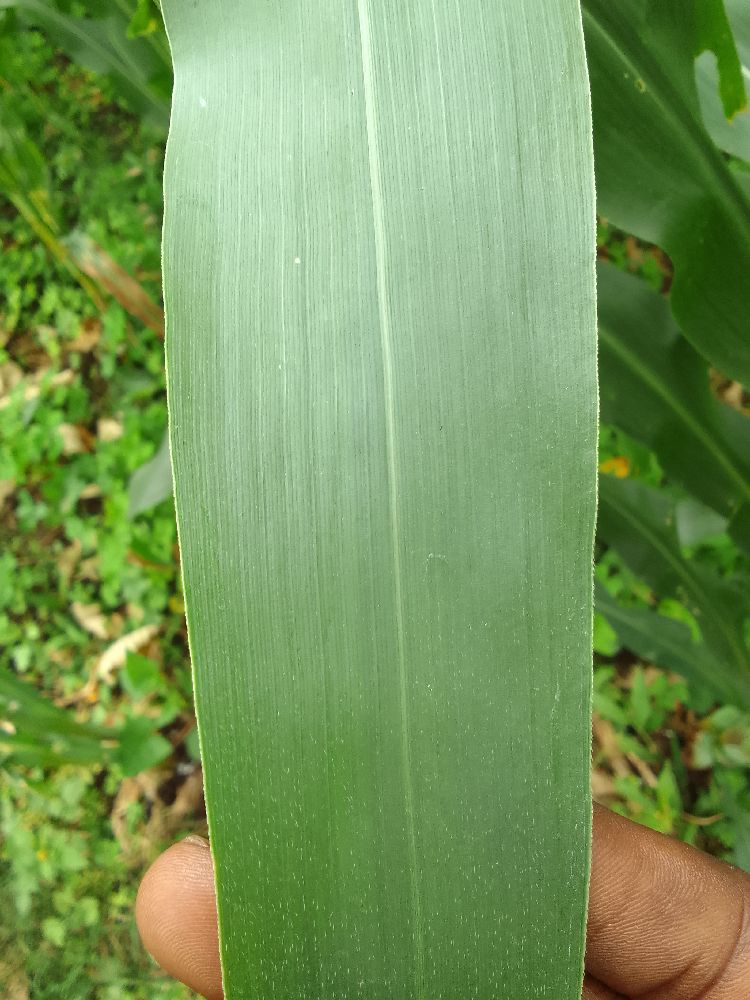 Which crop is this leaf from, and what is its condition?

maize, healthy
